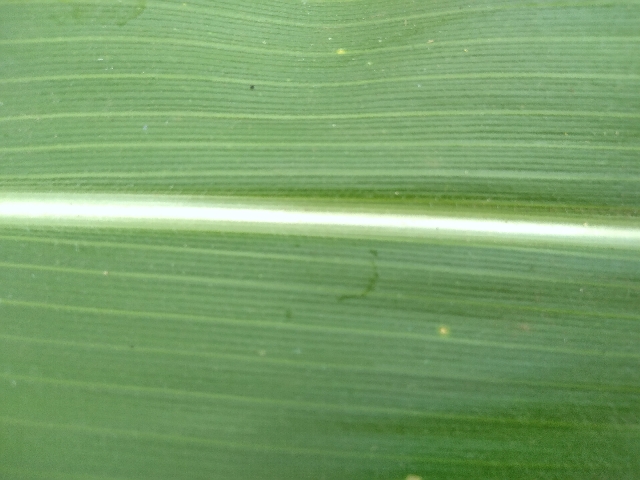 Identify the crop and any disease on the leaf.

maize, healthy
